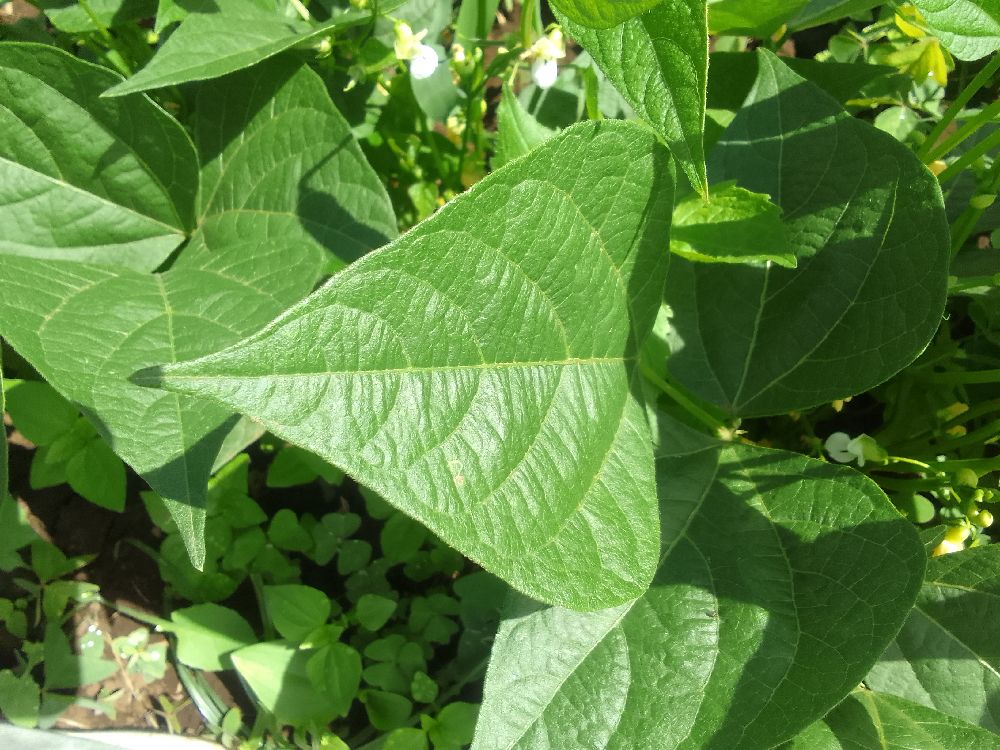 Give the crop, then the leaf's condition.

common bean, healthy
